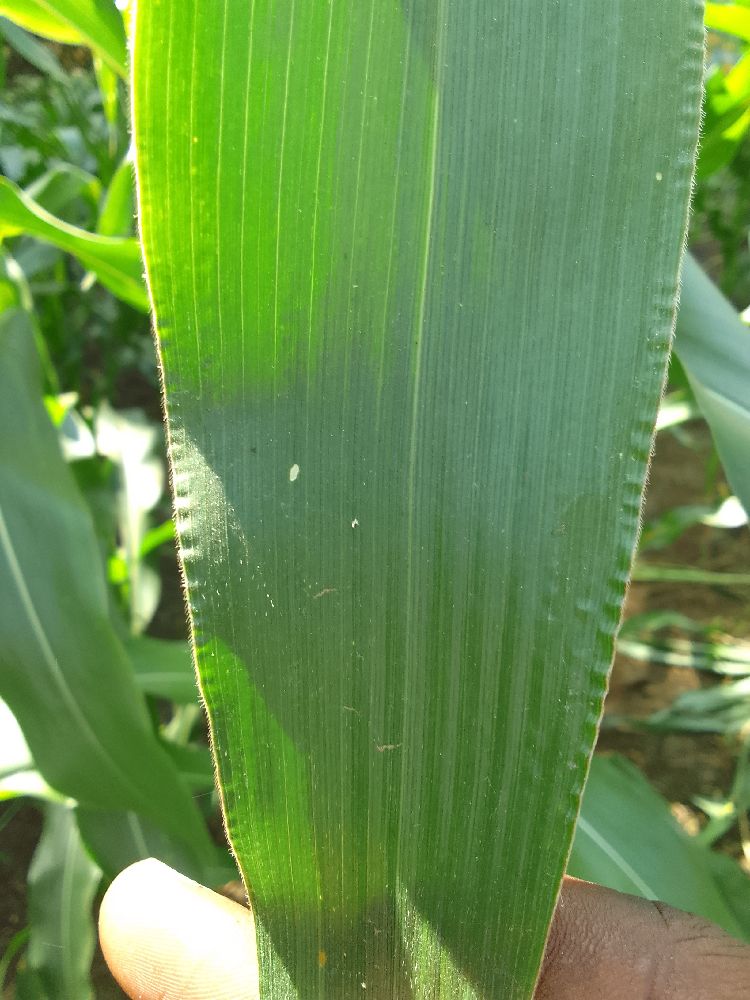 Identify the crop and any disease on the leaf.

maize, healthy
